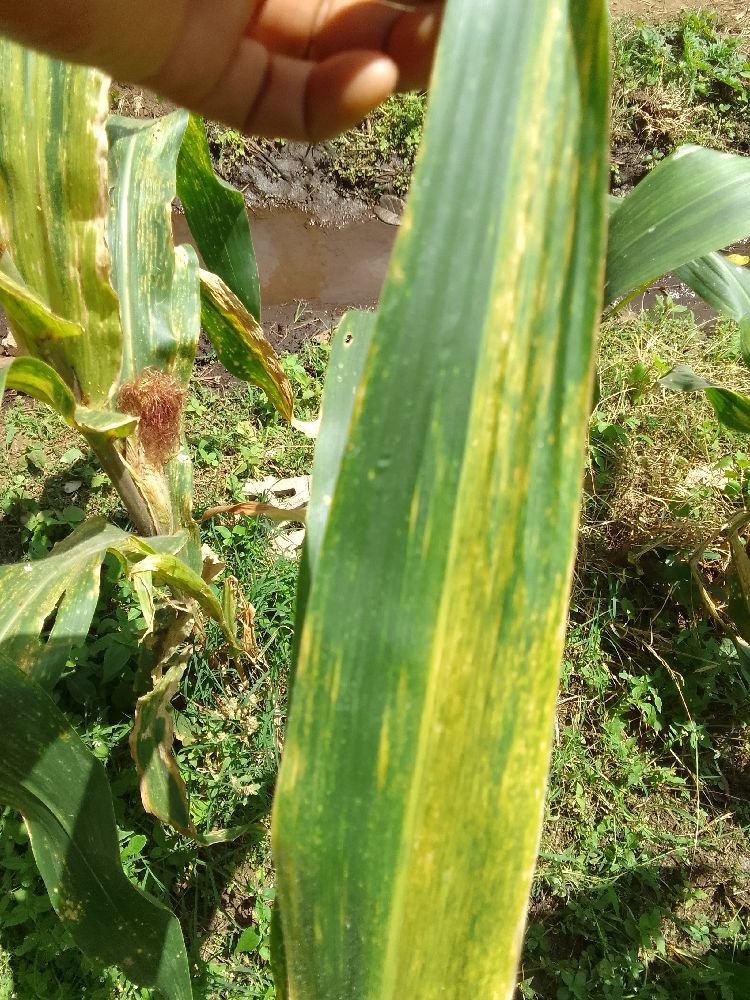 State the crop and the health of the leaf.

maize, maize lethal necrosis
